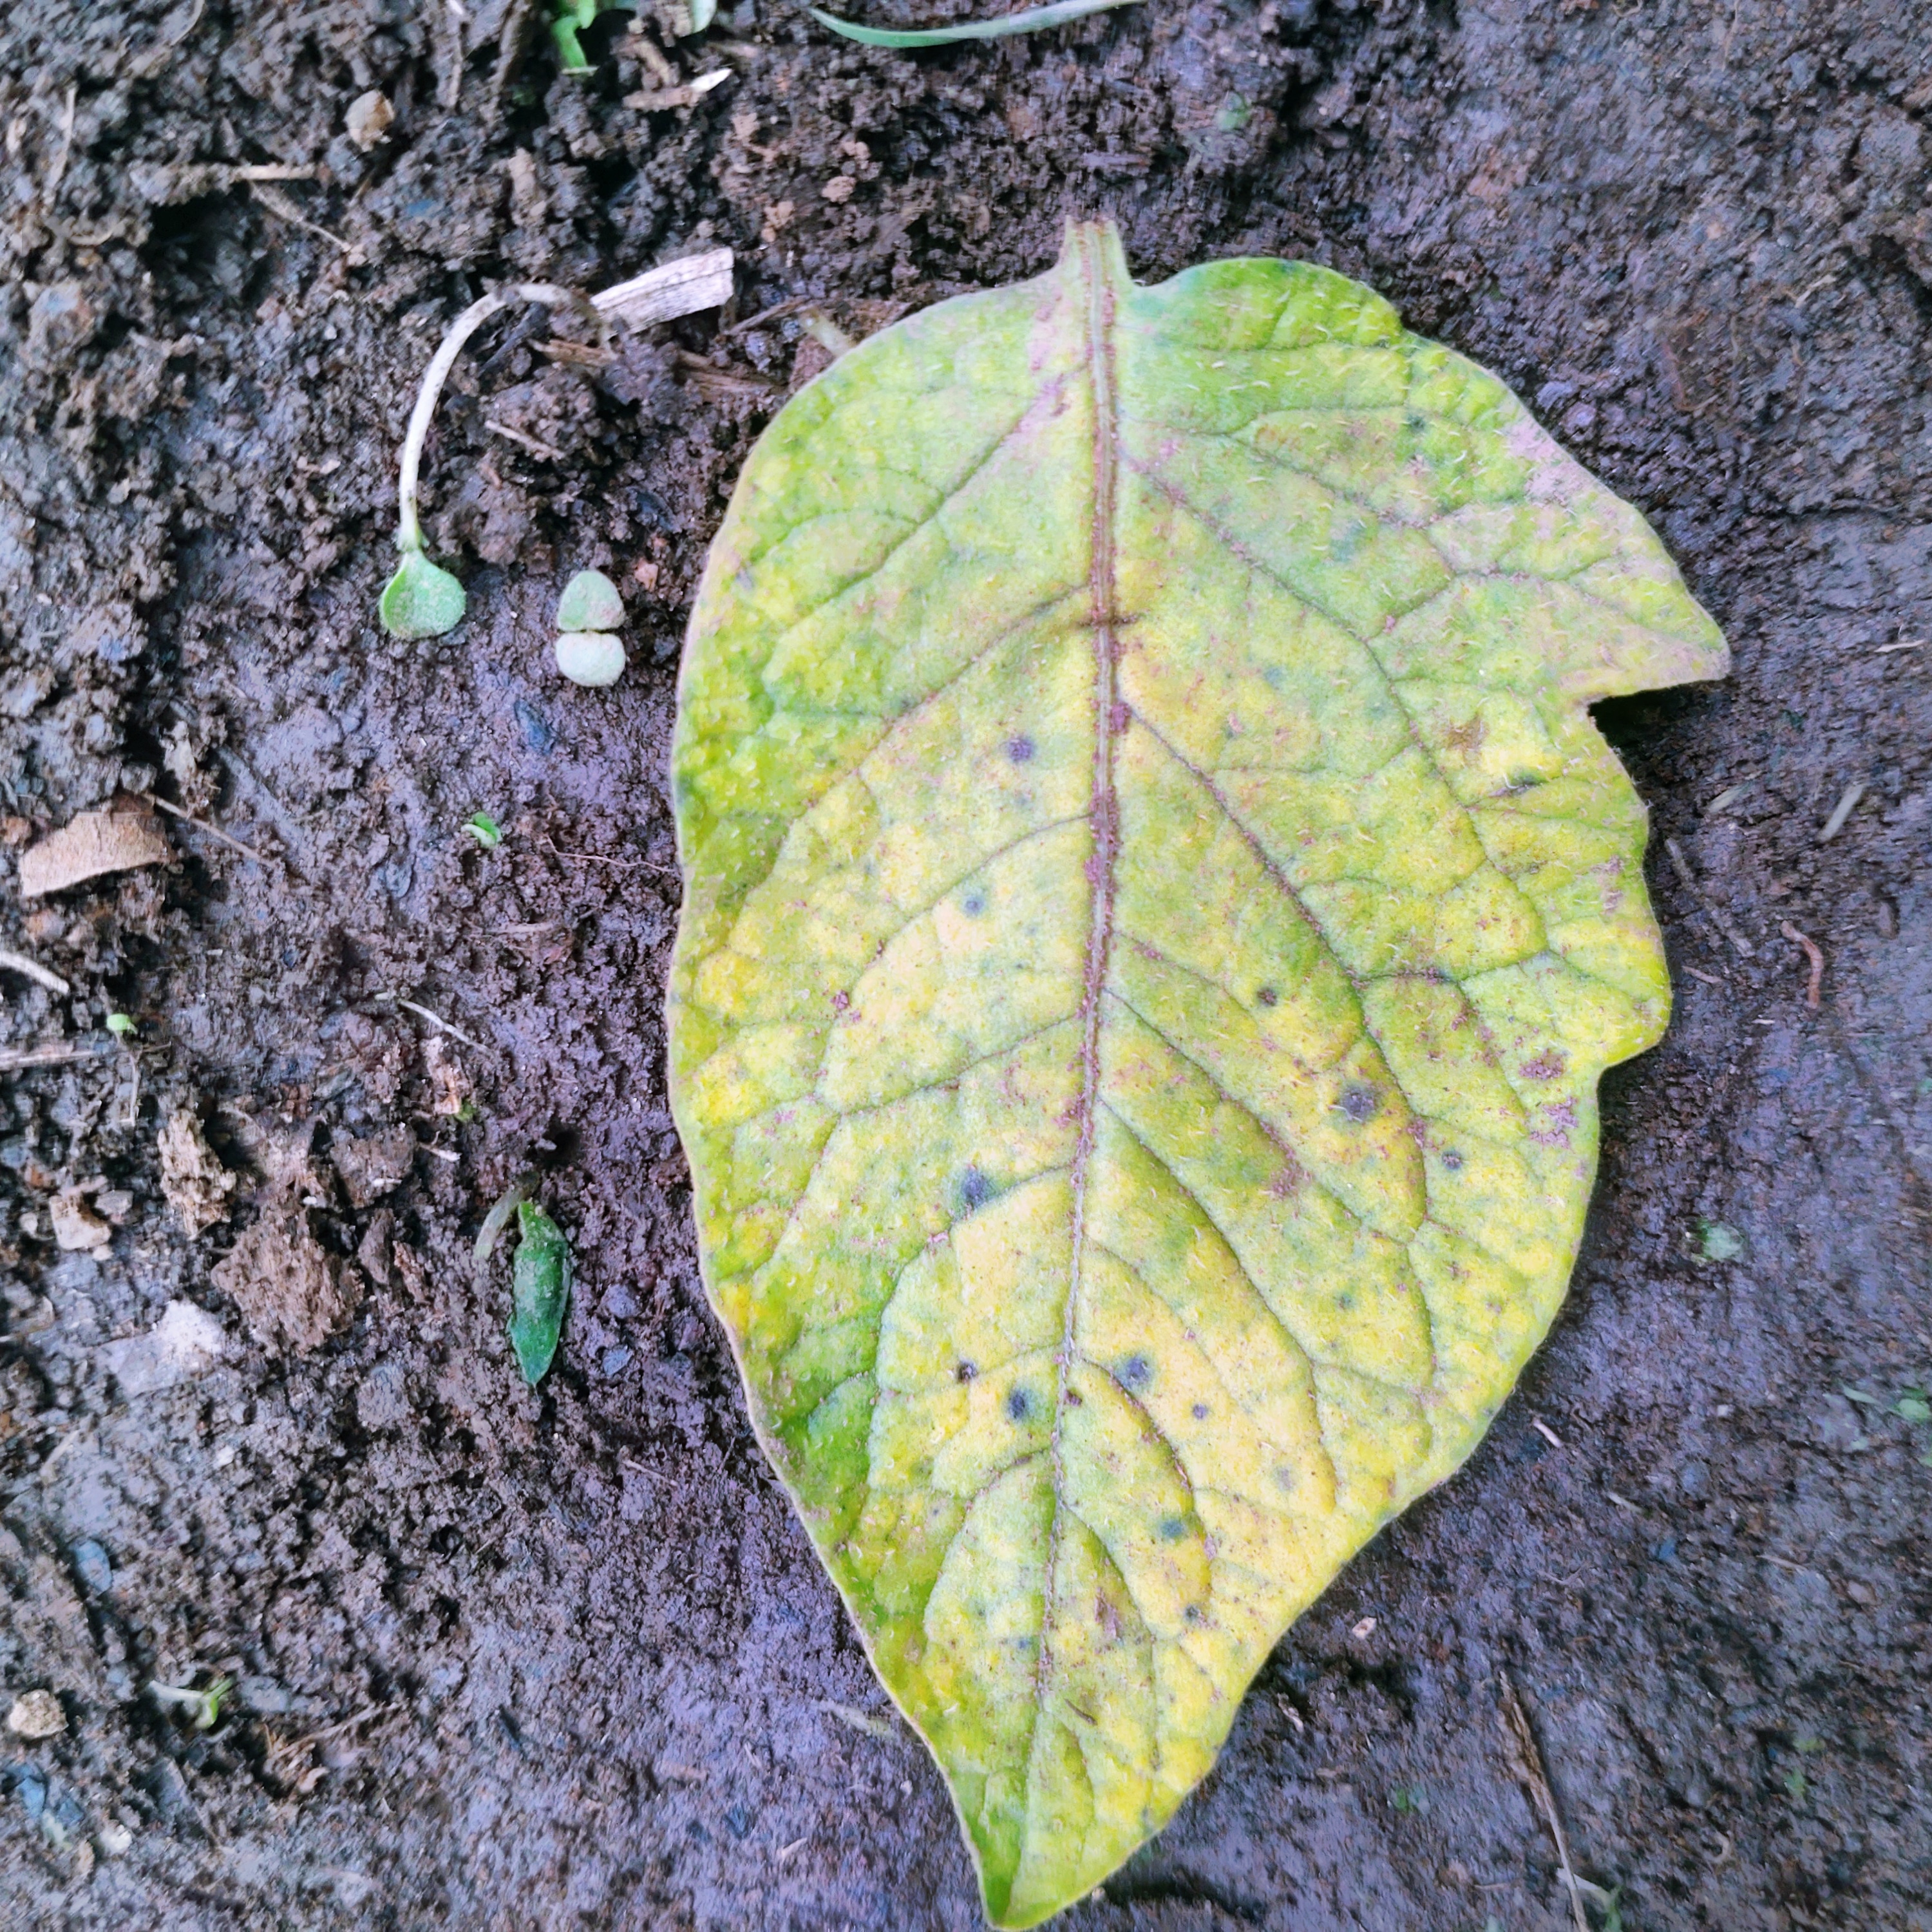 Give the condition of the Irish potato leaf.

late blight
